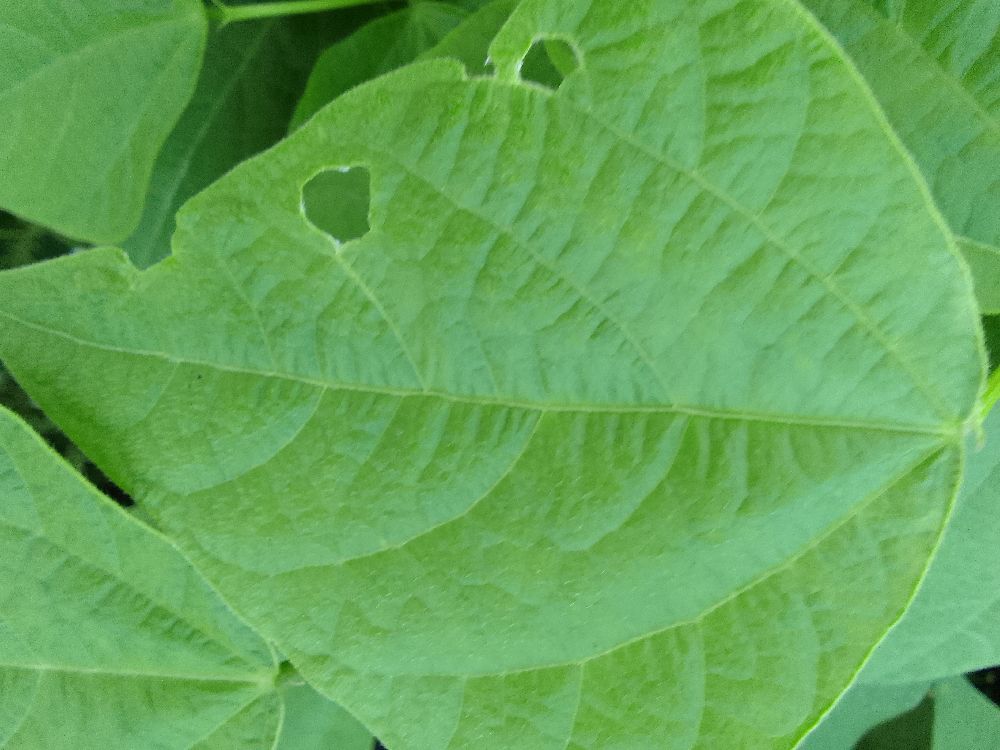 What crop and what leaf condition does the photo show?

common bean, healthy
